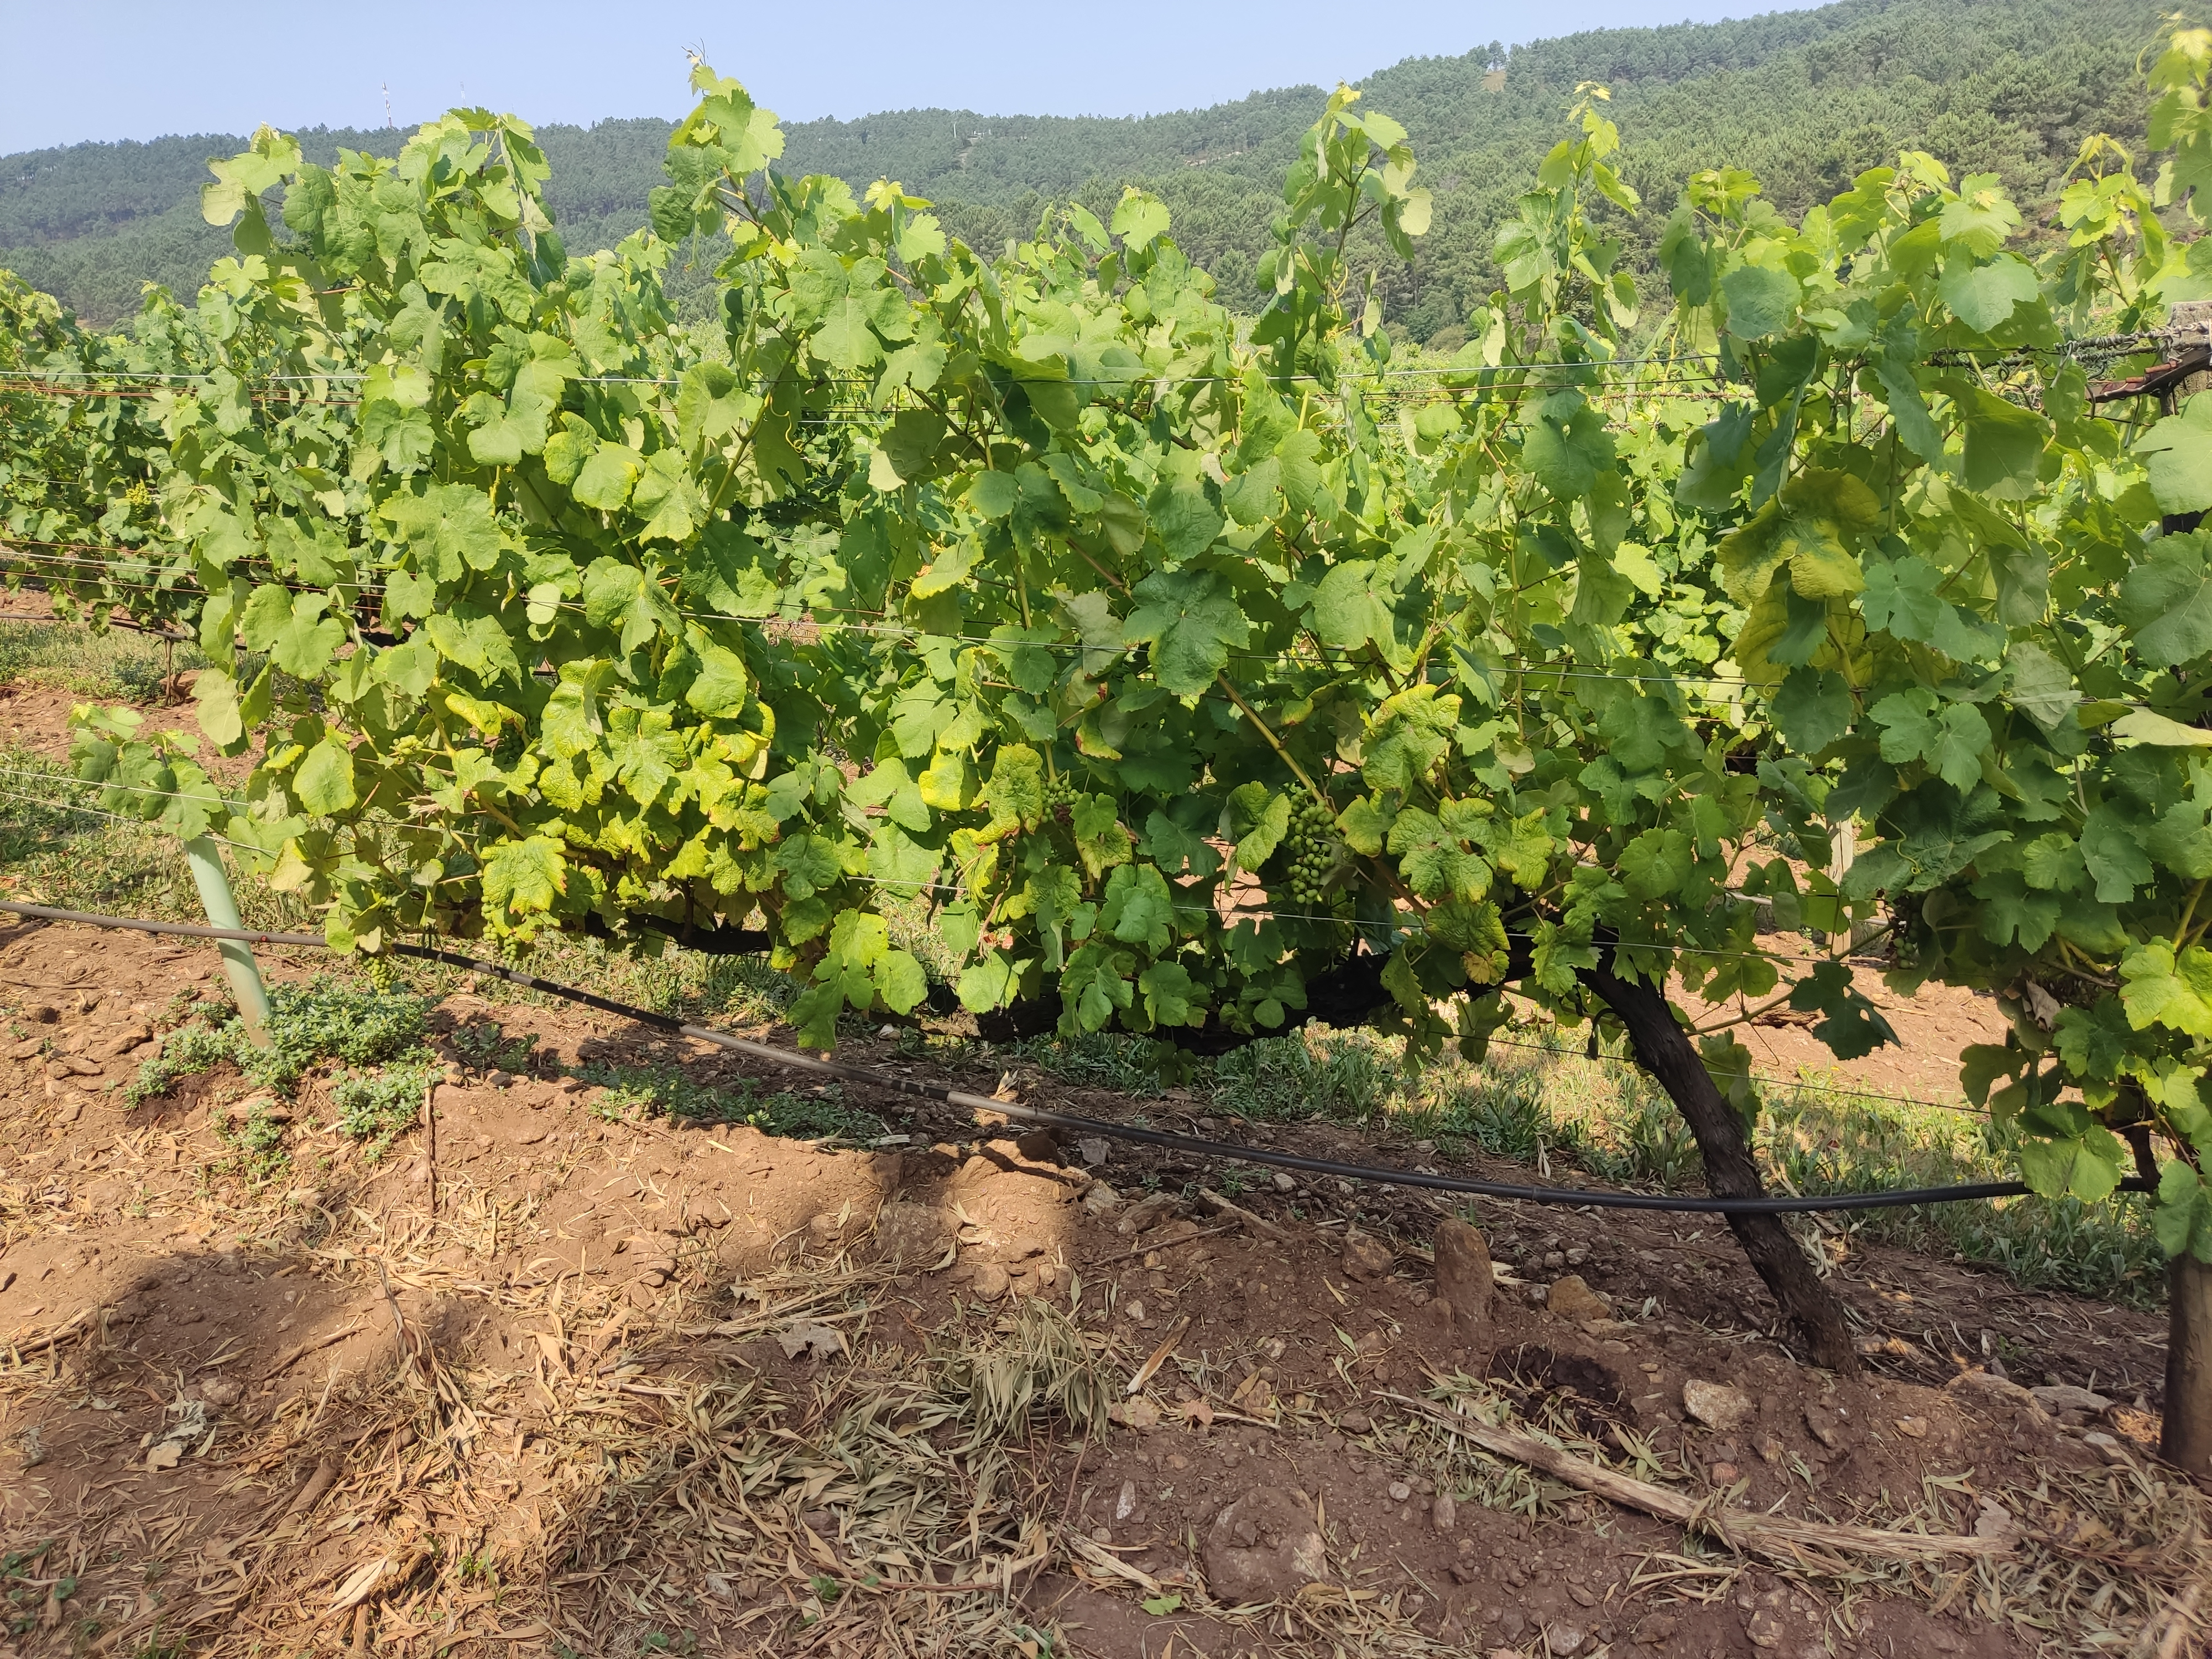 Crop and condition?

grapevine, not affected by esca disease
